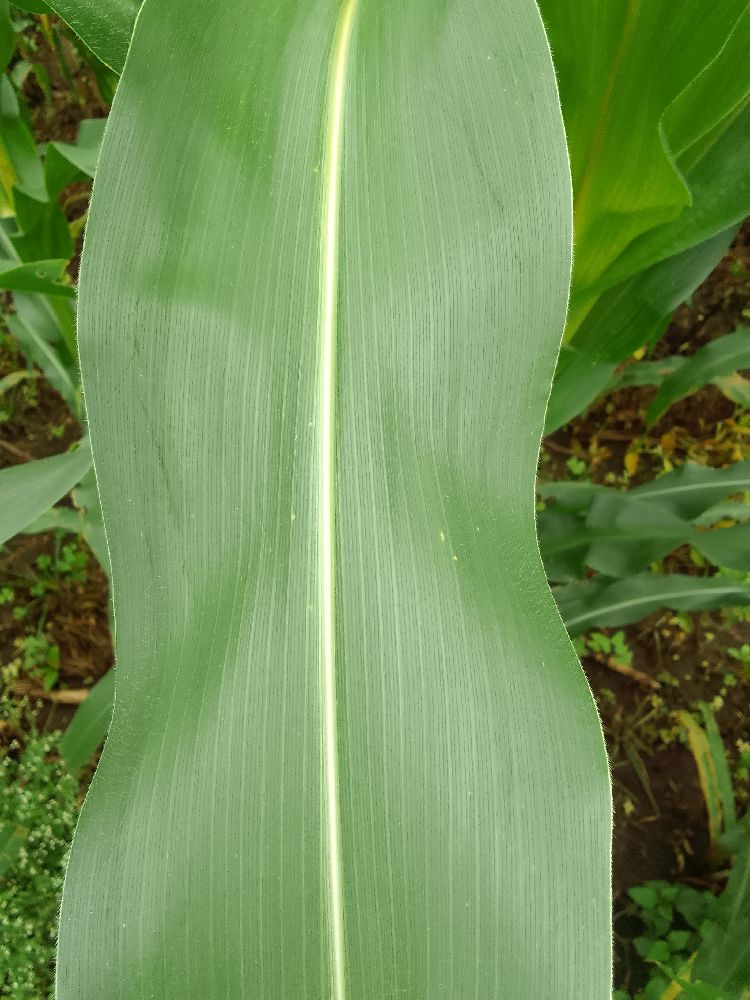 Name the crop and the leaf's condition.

maize, healthy
